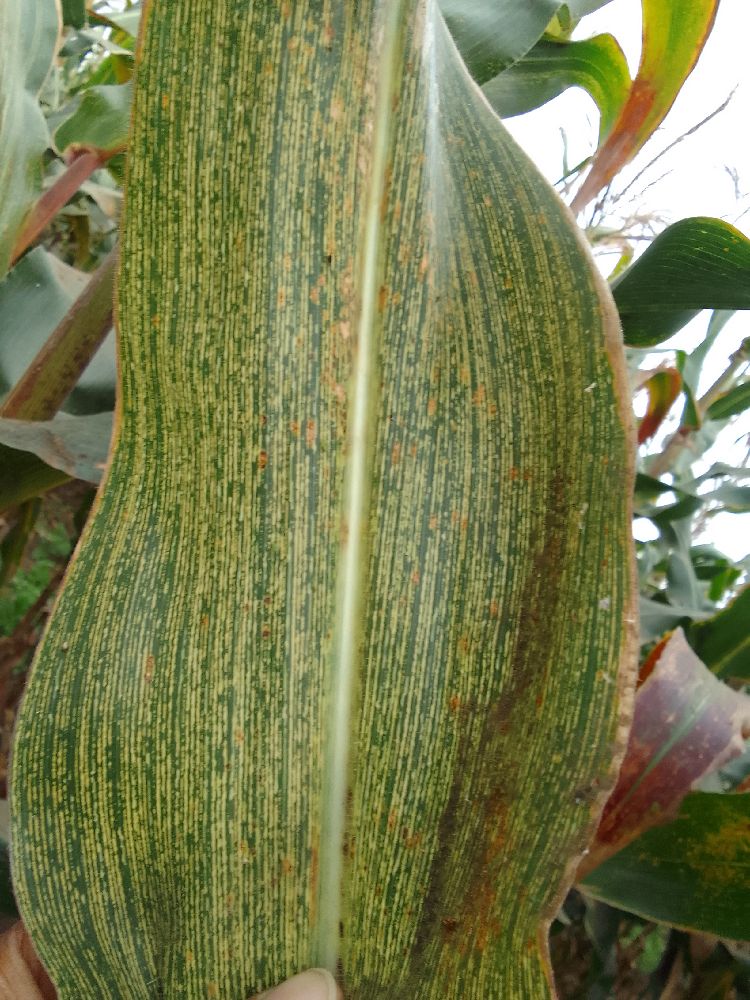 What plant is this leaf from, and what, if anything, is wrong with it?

maize, maize streak virus
